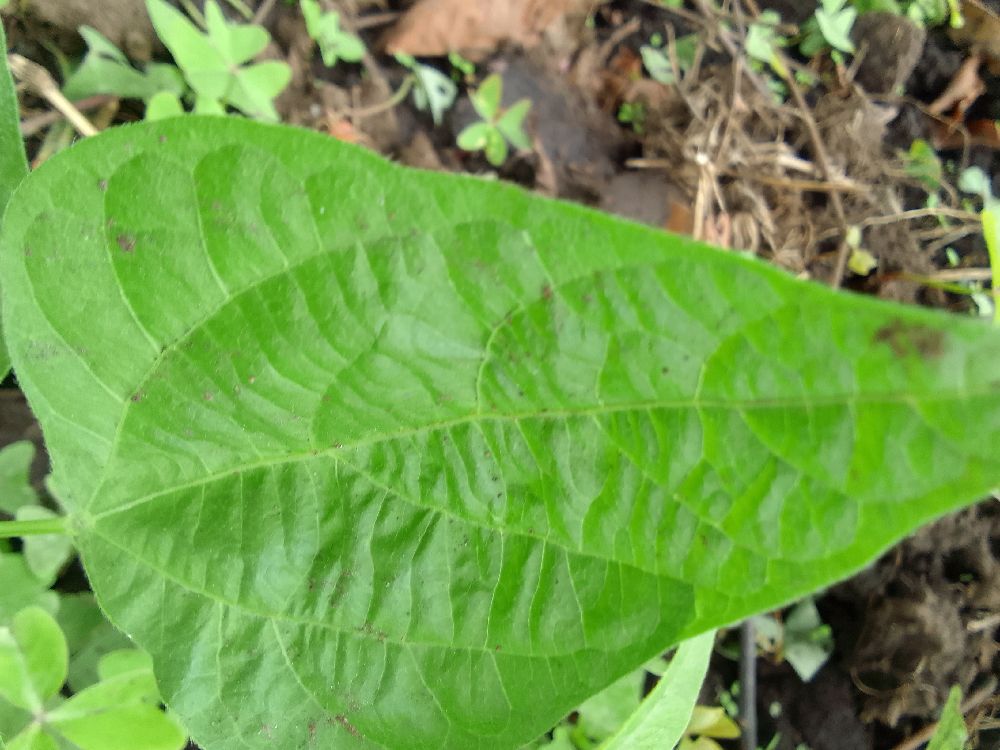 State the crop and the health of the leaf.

common bean, healthy
